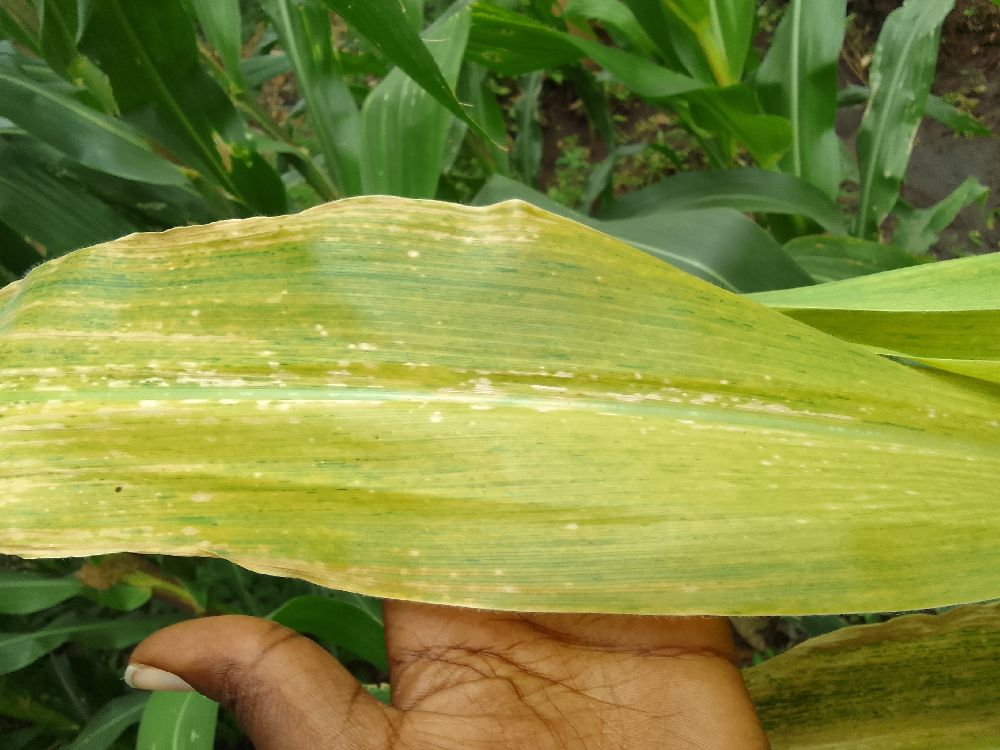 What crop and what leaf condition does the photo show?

maize, maize lethal necrosis
